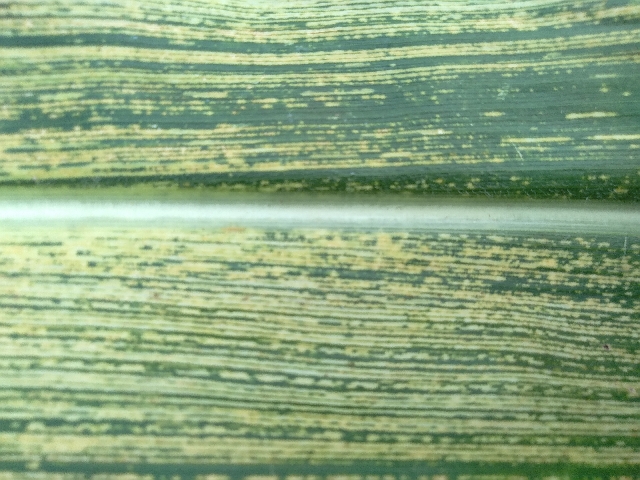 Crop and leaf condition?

maize, maize streak virus
